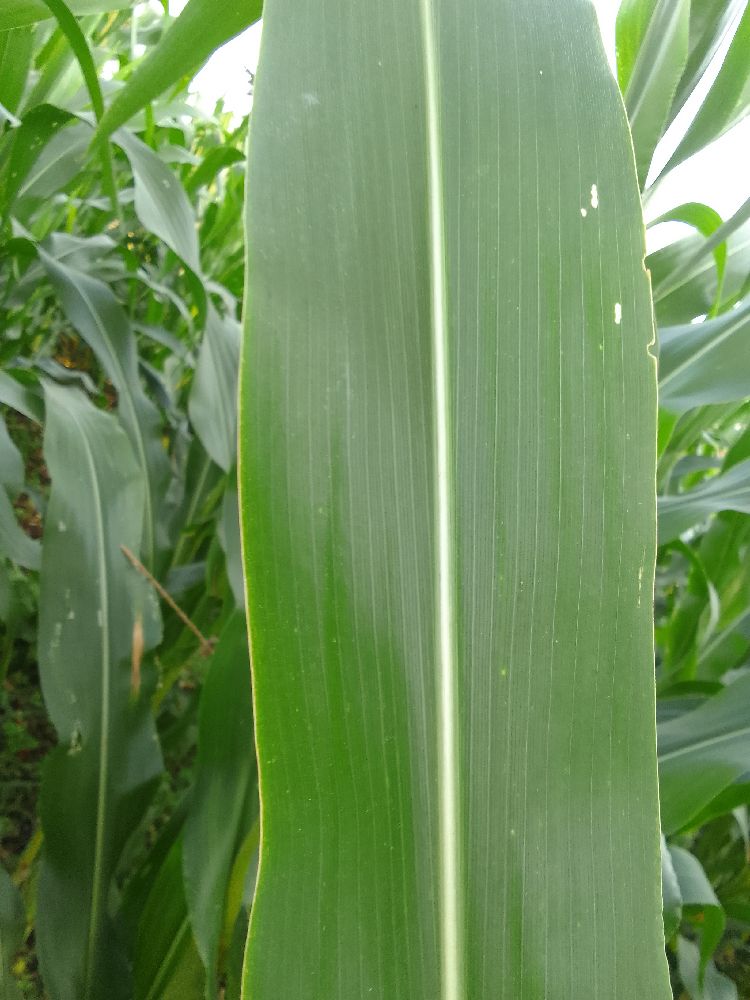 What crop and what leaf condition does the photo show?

maize, healthy
